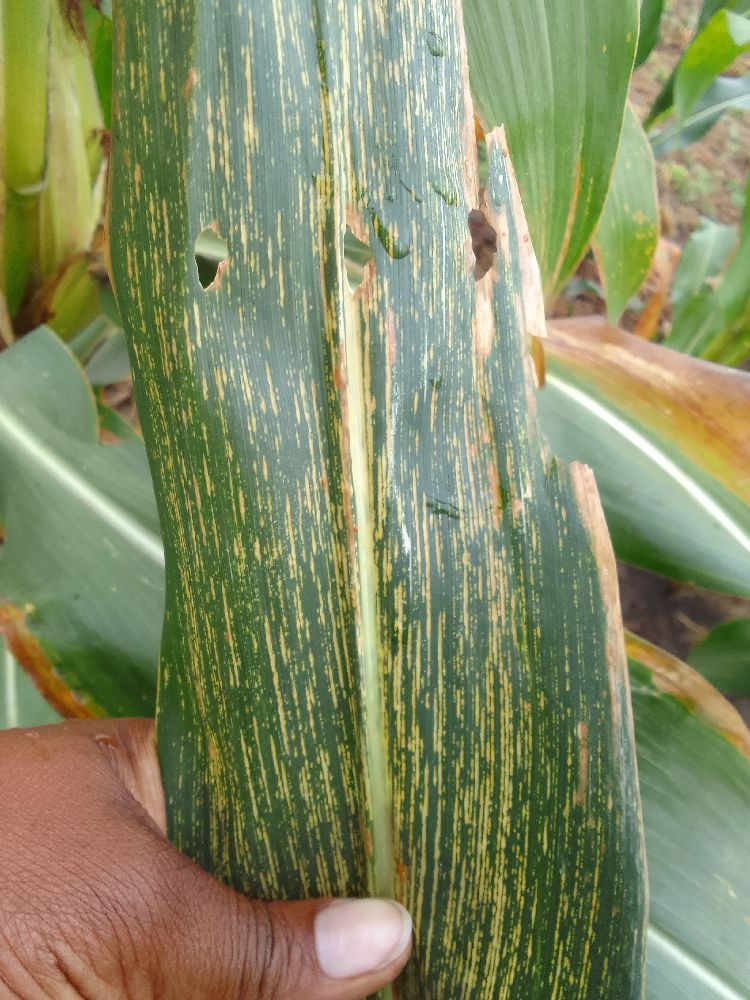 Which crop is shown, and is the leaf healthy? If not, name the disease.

maize, maize streak virus
